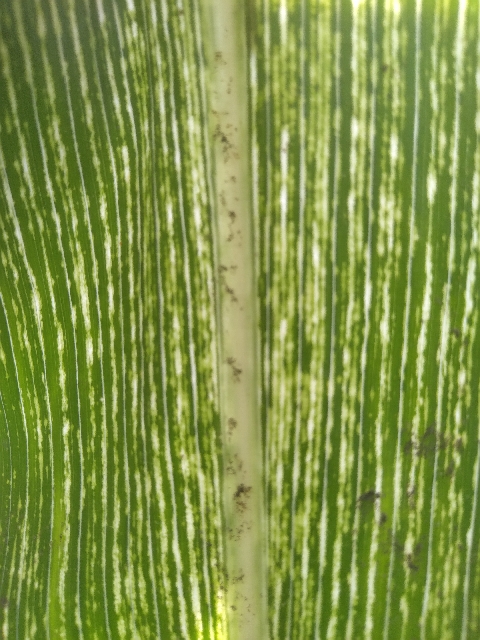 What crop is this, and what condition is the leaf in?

maize, maize streak virus
